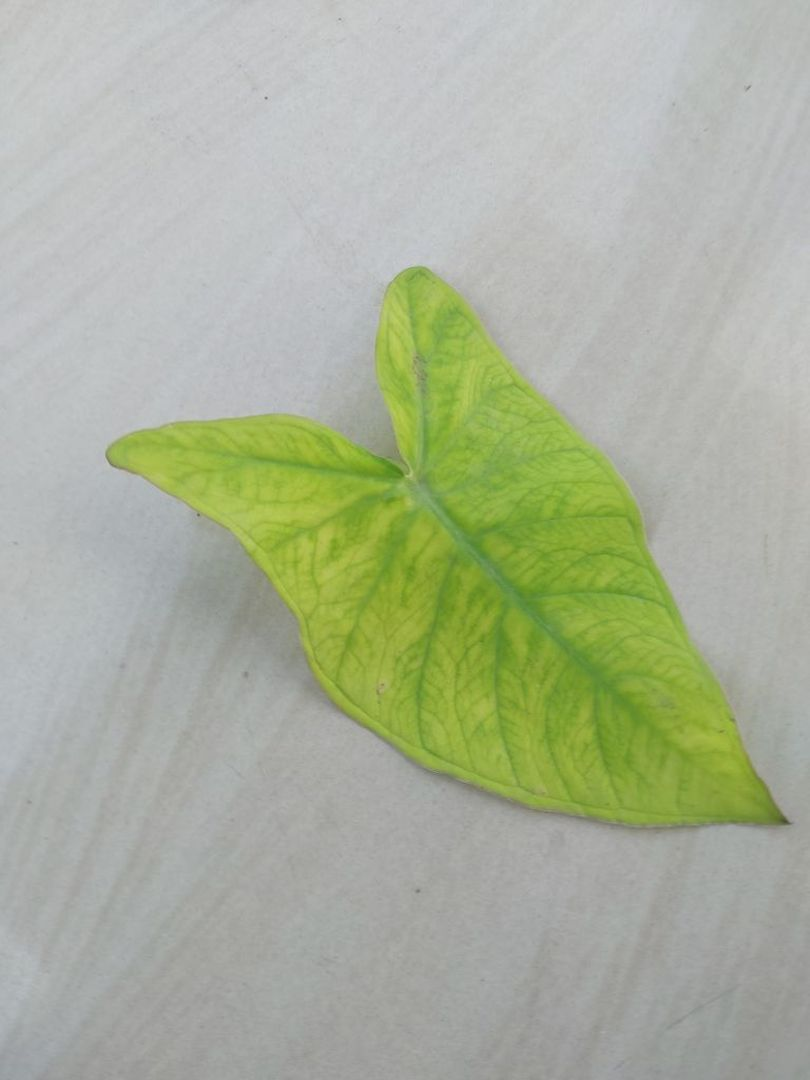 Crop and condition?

taro, mosaic
